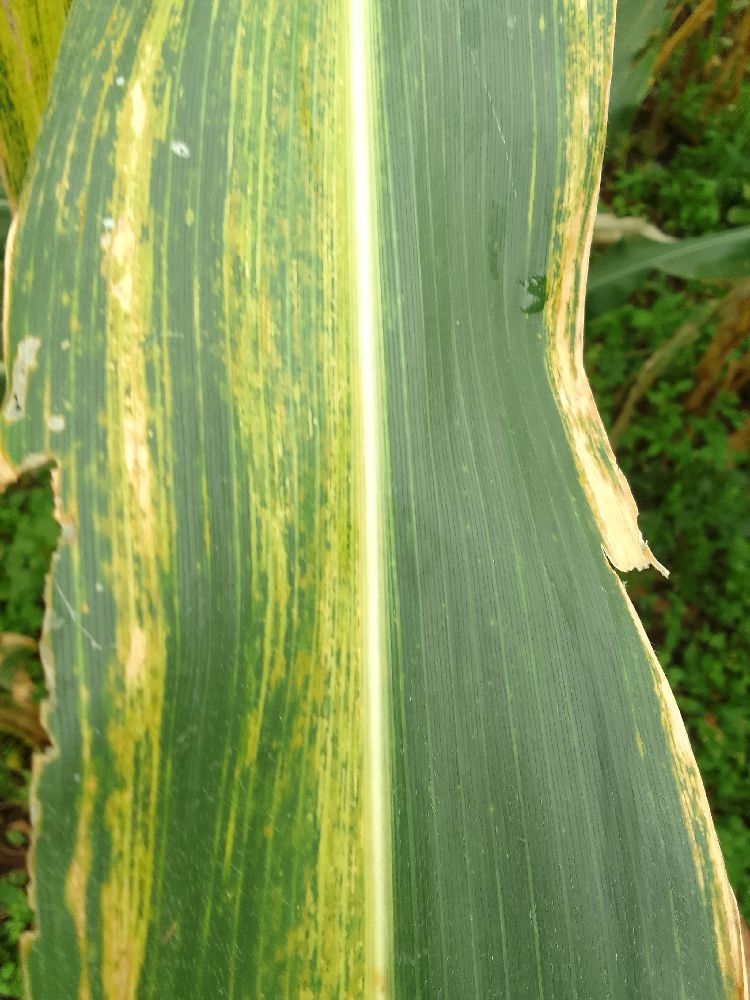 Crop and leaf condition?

maize, maize lethal necrosis
